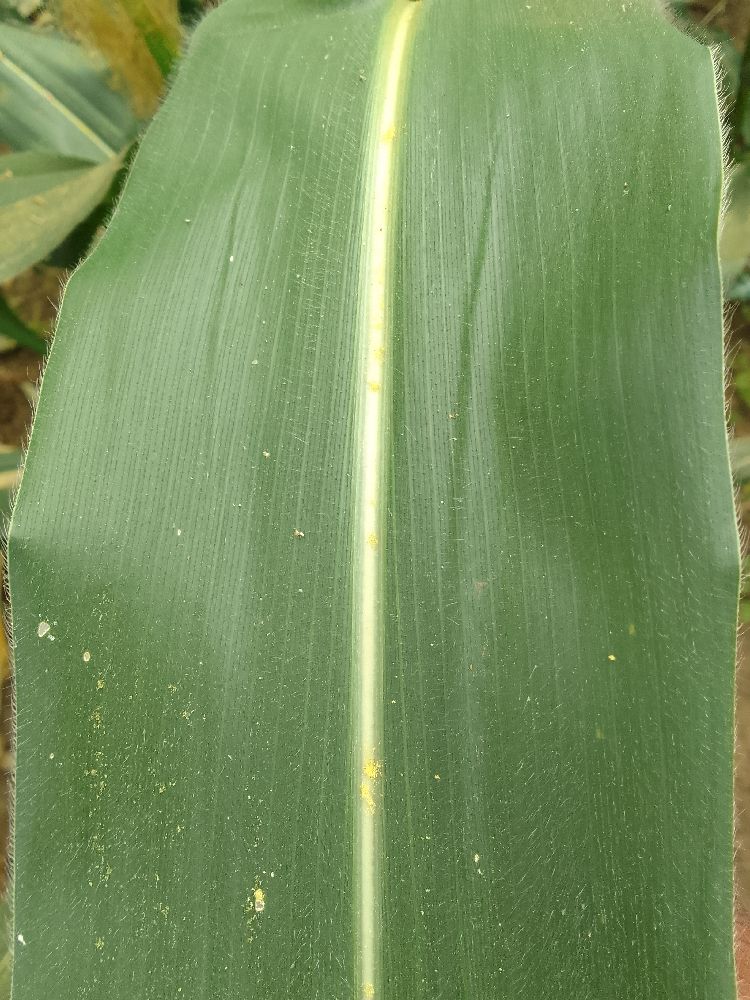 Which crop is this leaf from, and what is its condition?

maize, healthy
